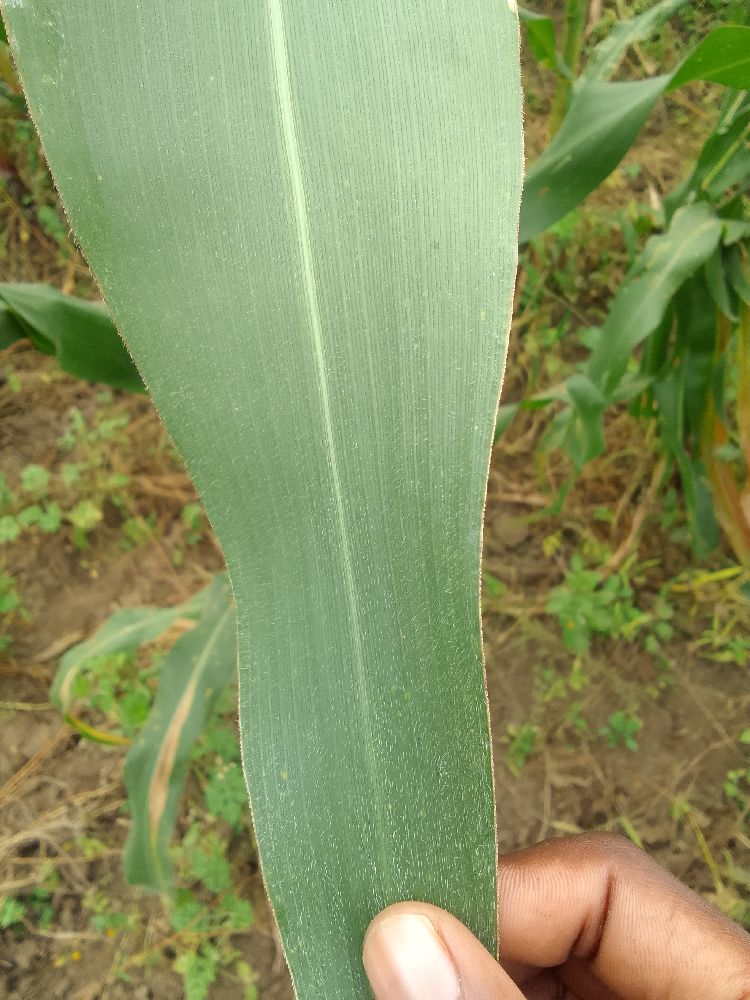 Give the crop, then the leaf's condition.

maize, healthy
